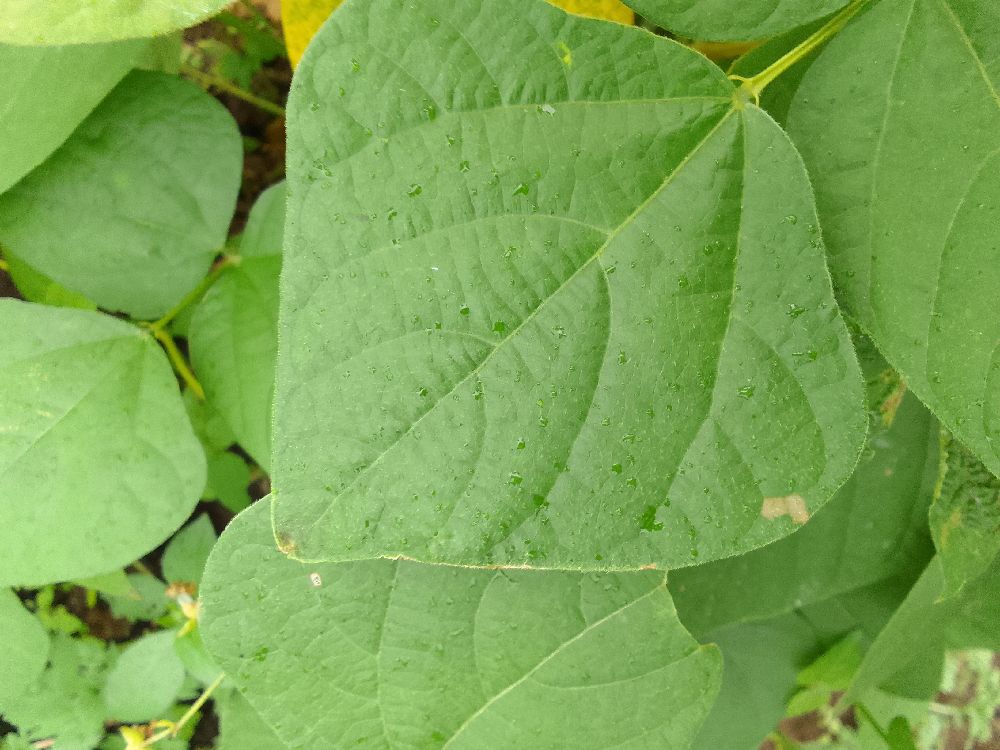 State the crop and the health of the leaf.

common bean, healthy
